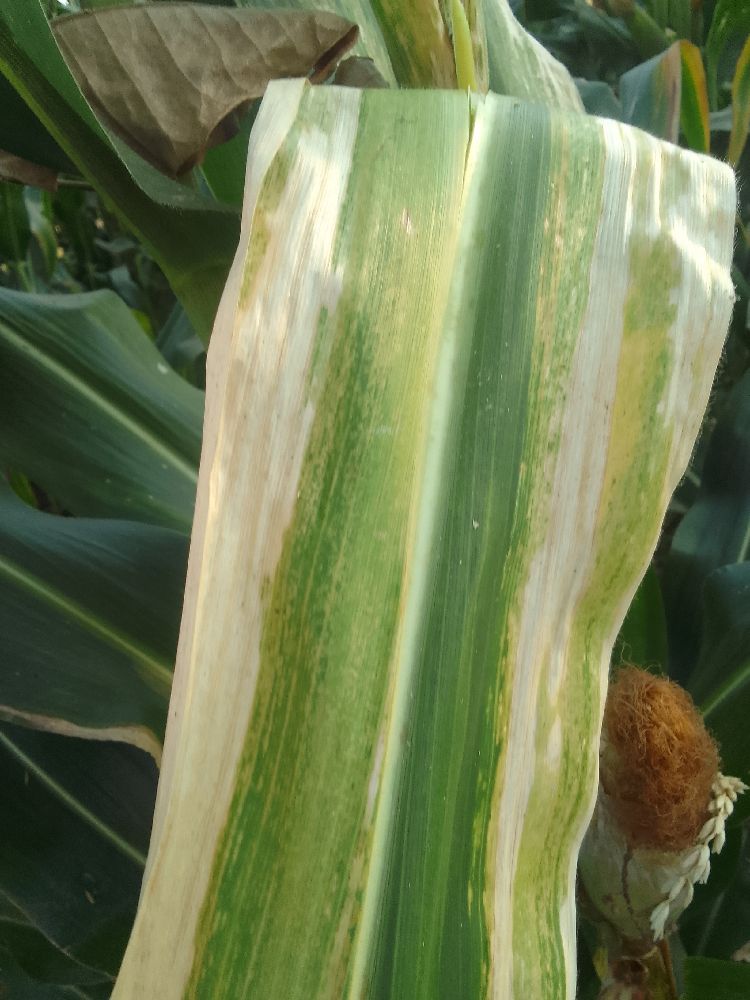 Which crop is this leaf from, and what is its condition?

maize, maize lethal necrosis
